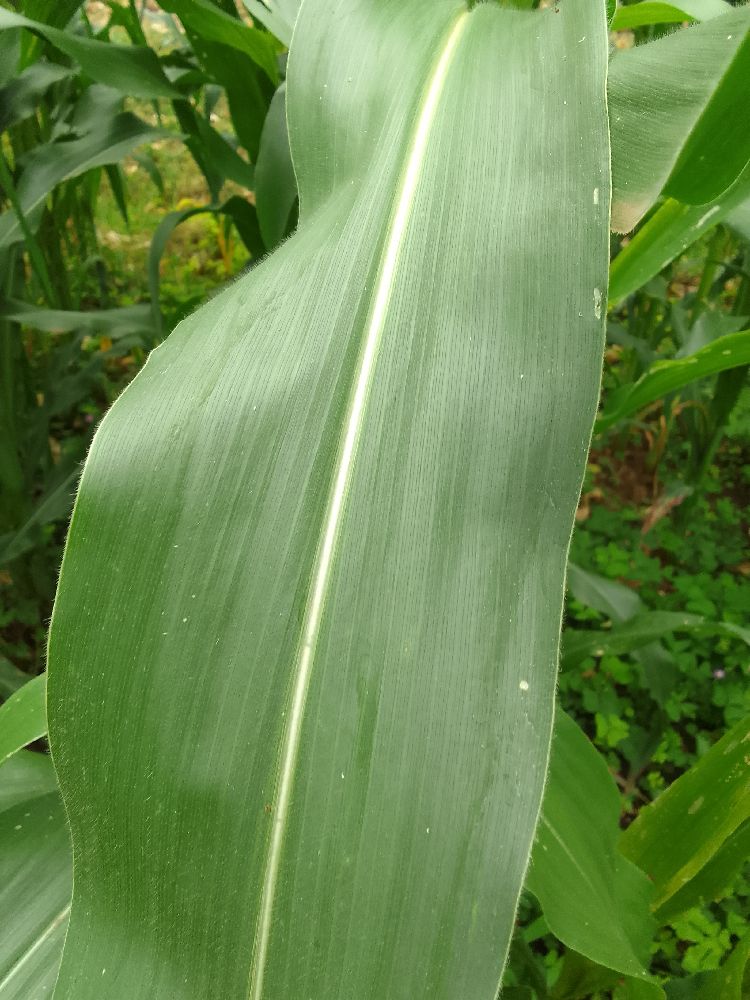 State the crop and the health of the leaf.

maize, healthy
